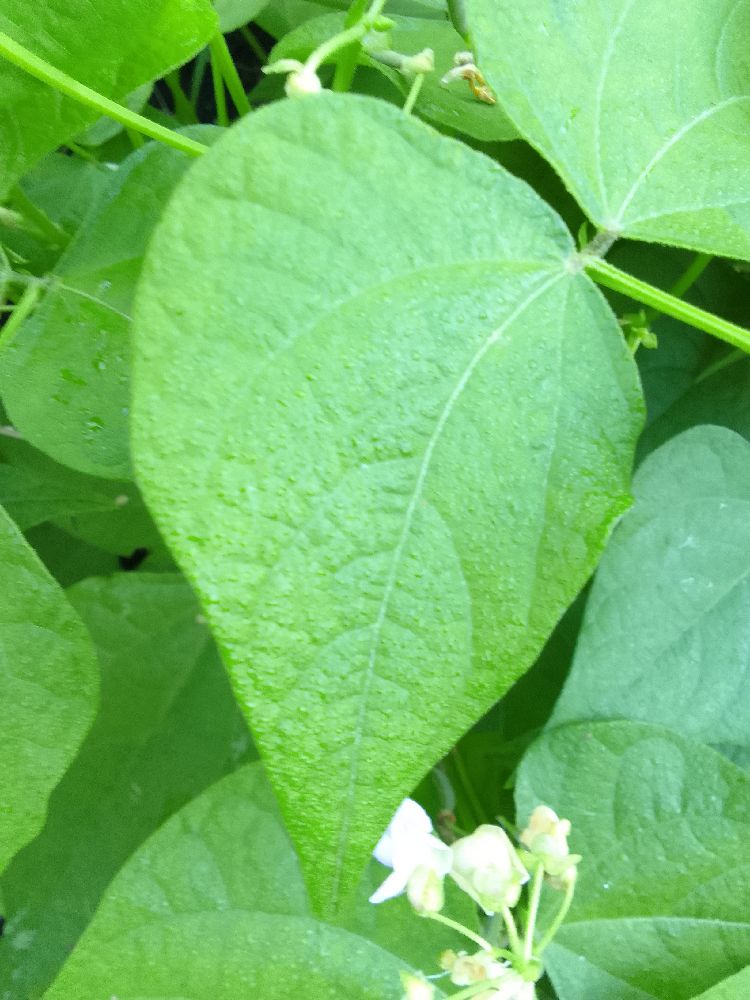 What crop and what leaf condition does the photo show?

common bean, healthy
